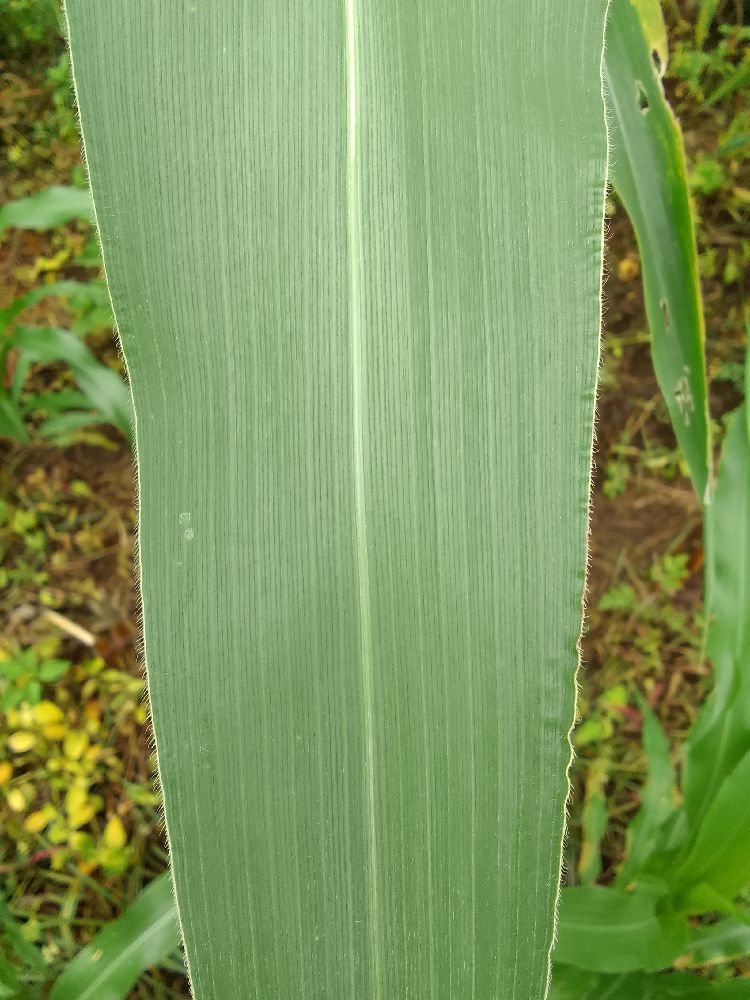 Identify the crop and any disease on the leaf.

maize, healthy
